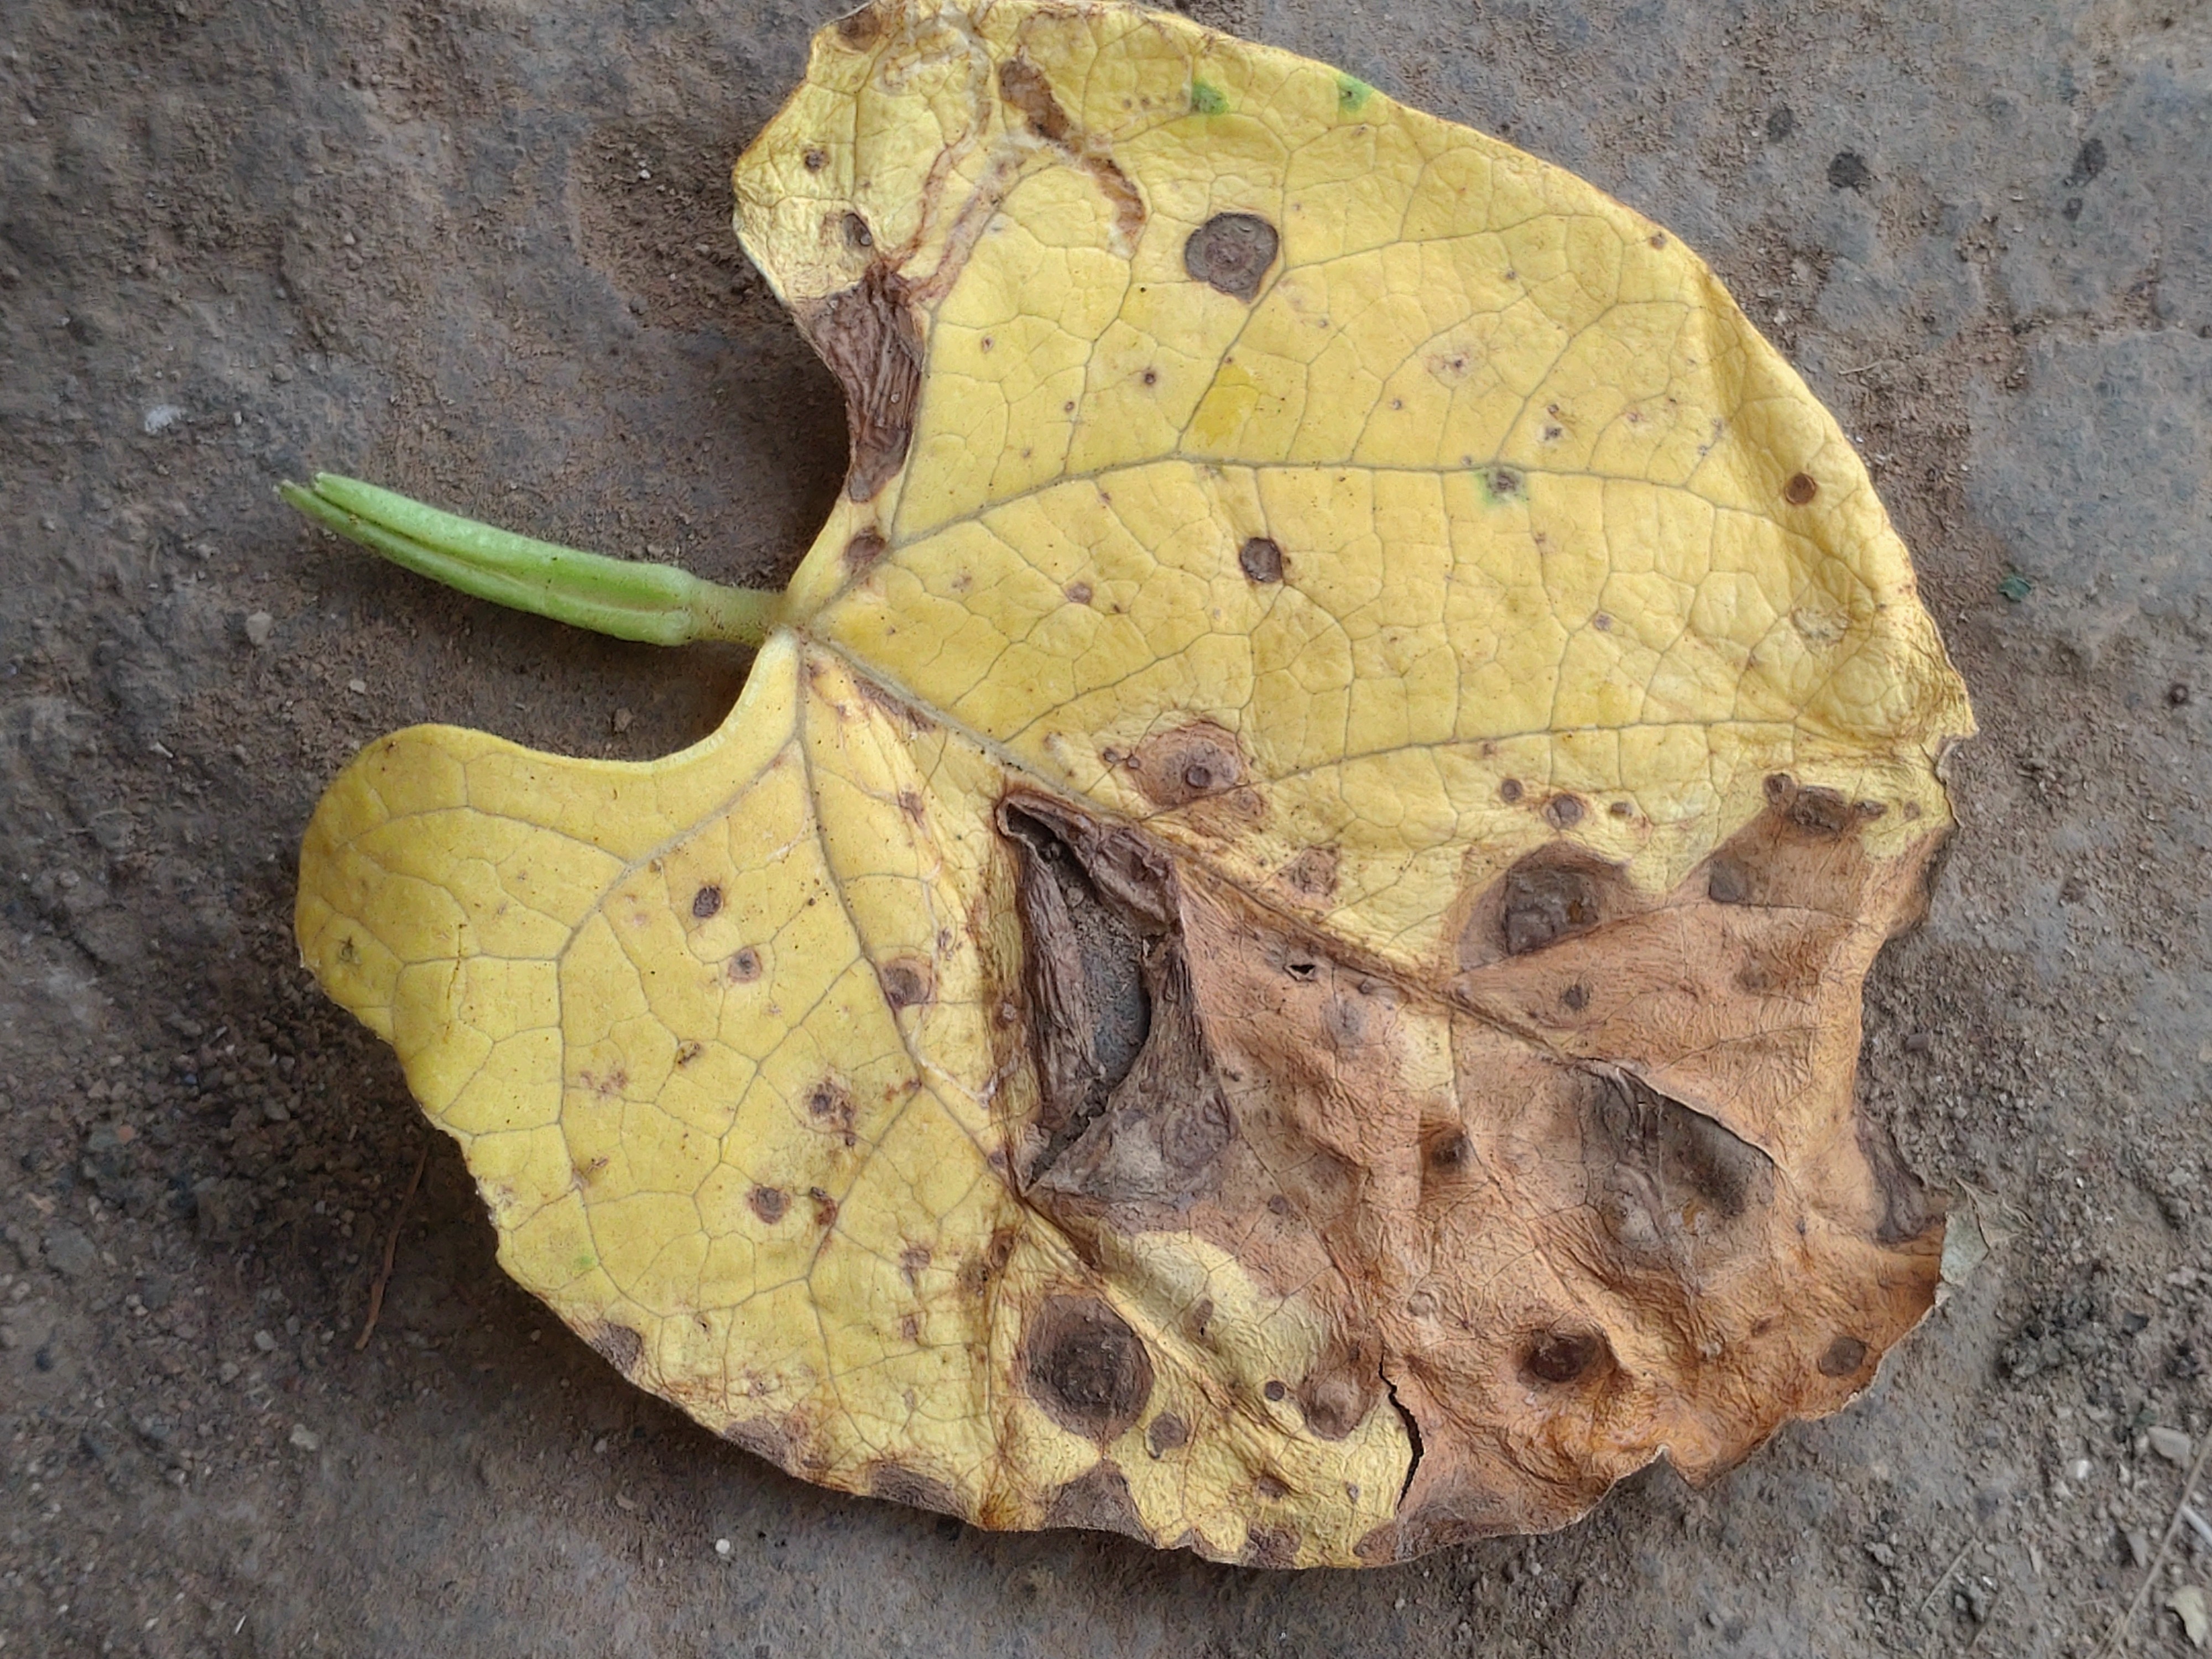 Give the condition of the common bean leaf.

anthracnose
